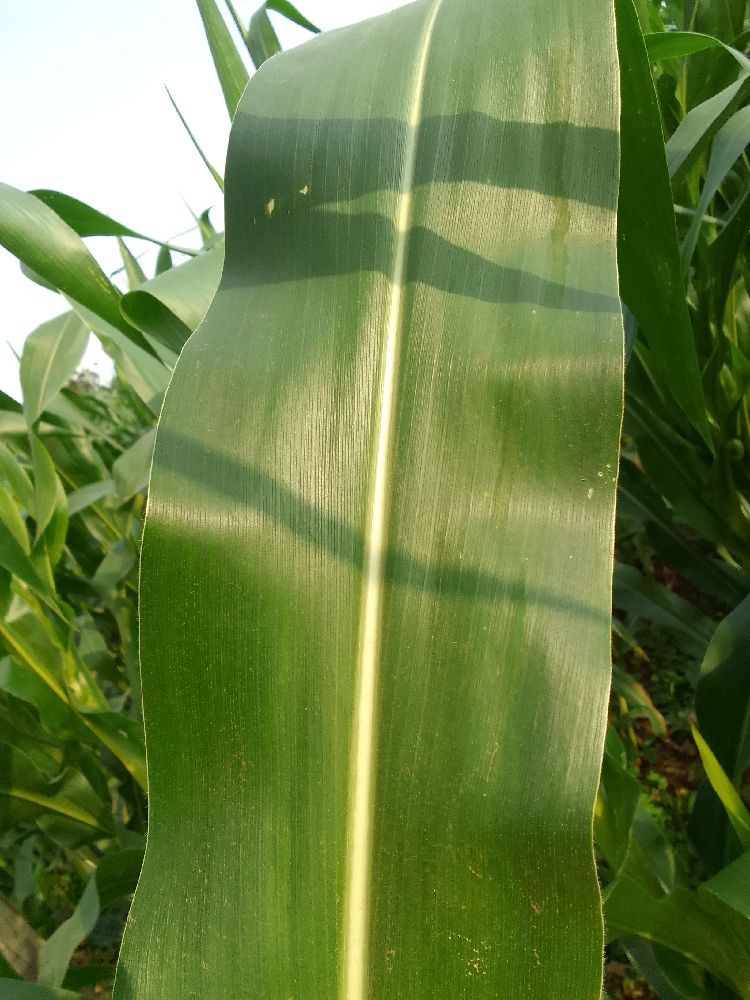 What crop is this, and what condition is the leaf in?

maize, healthy
